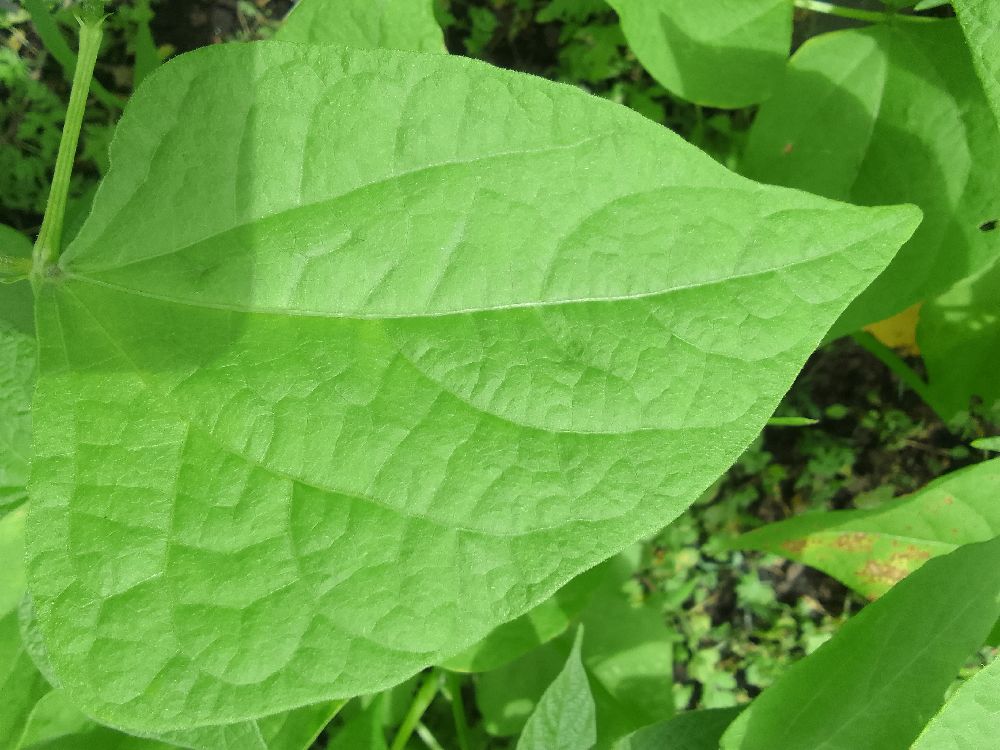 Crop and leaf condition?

common bean, healthy
